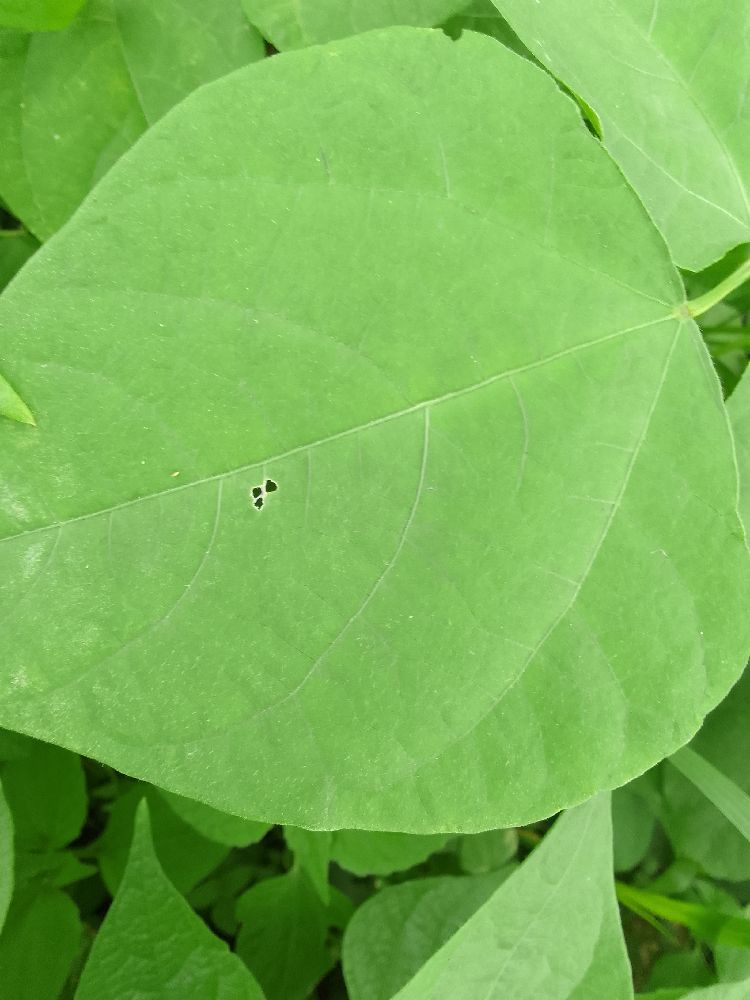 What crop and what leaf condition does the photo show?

common bean, healthy
